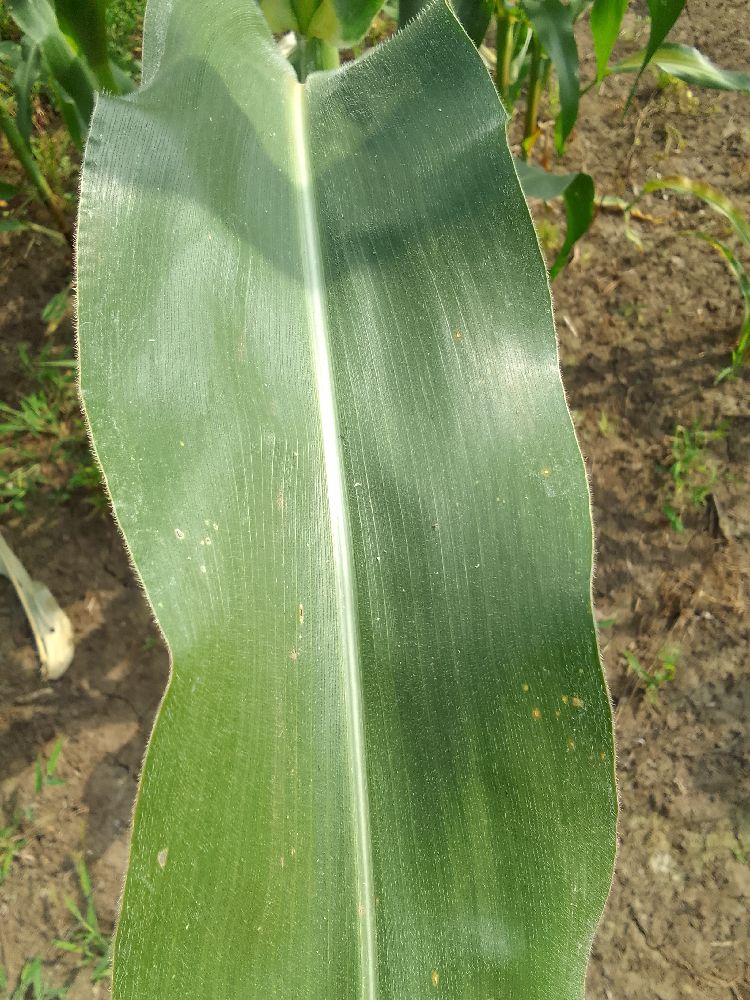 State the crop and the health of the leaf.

maize, healthy
